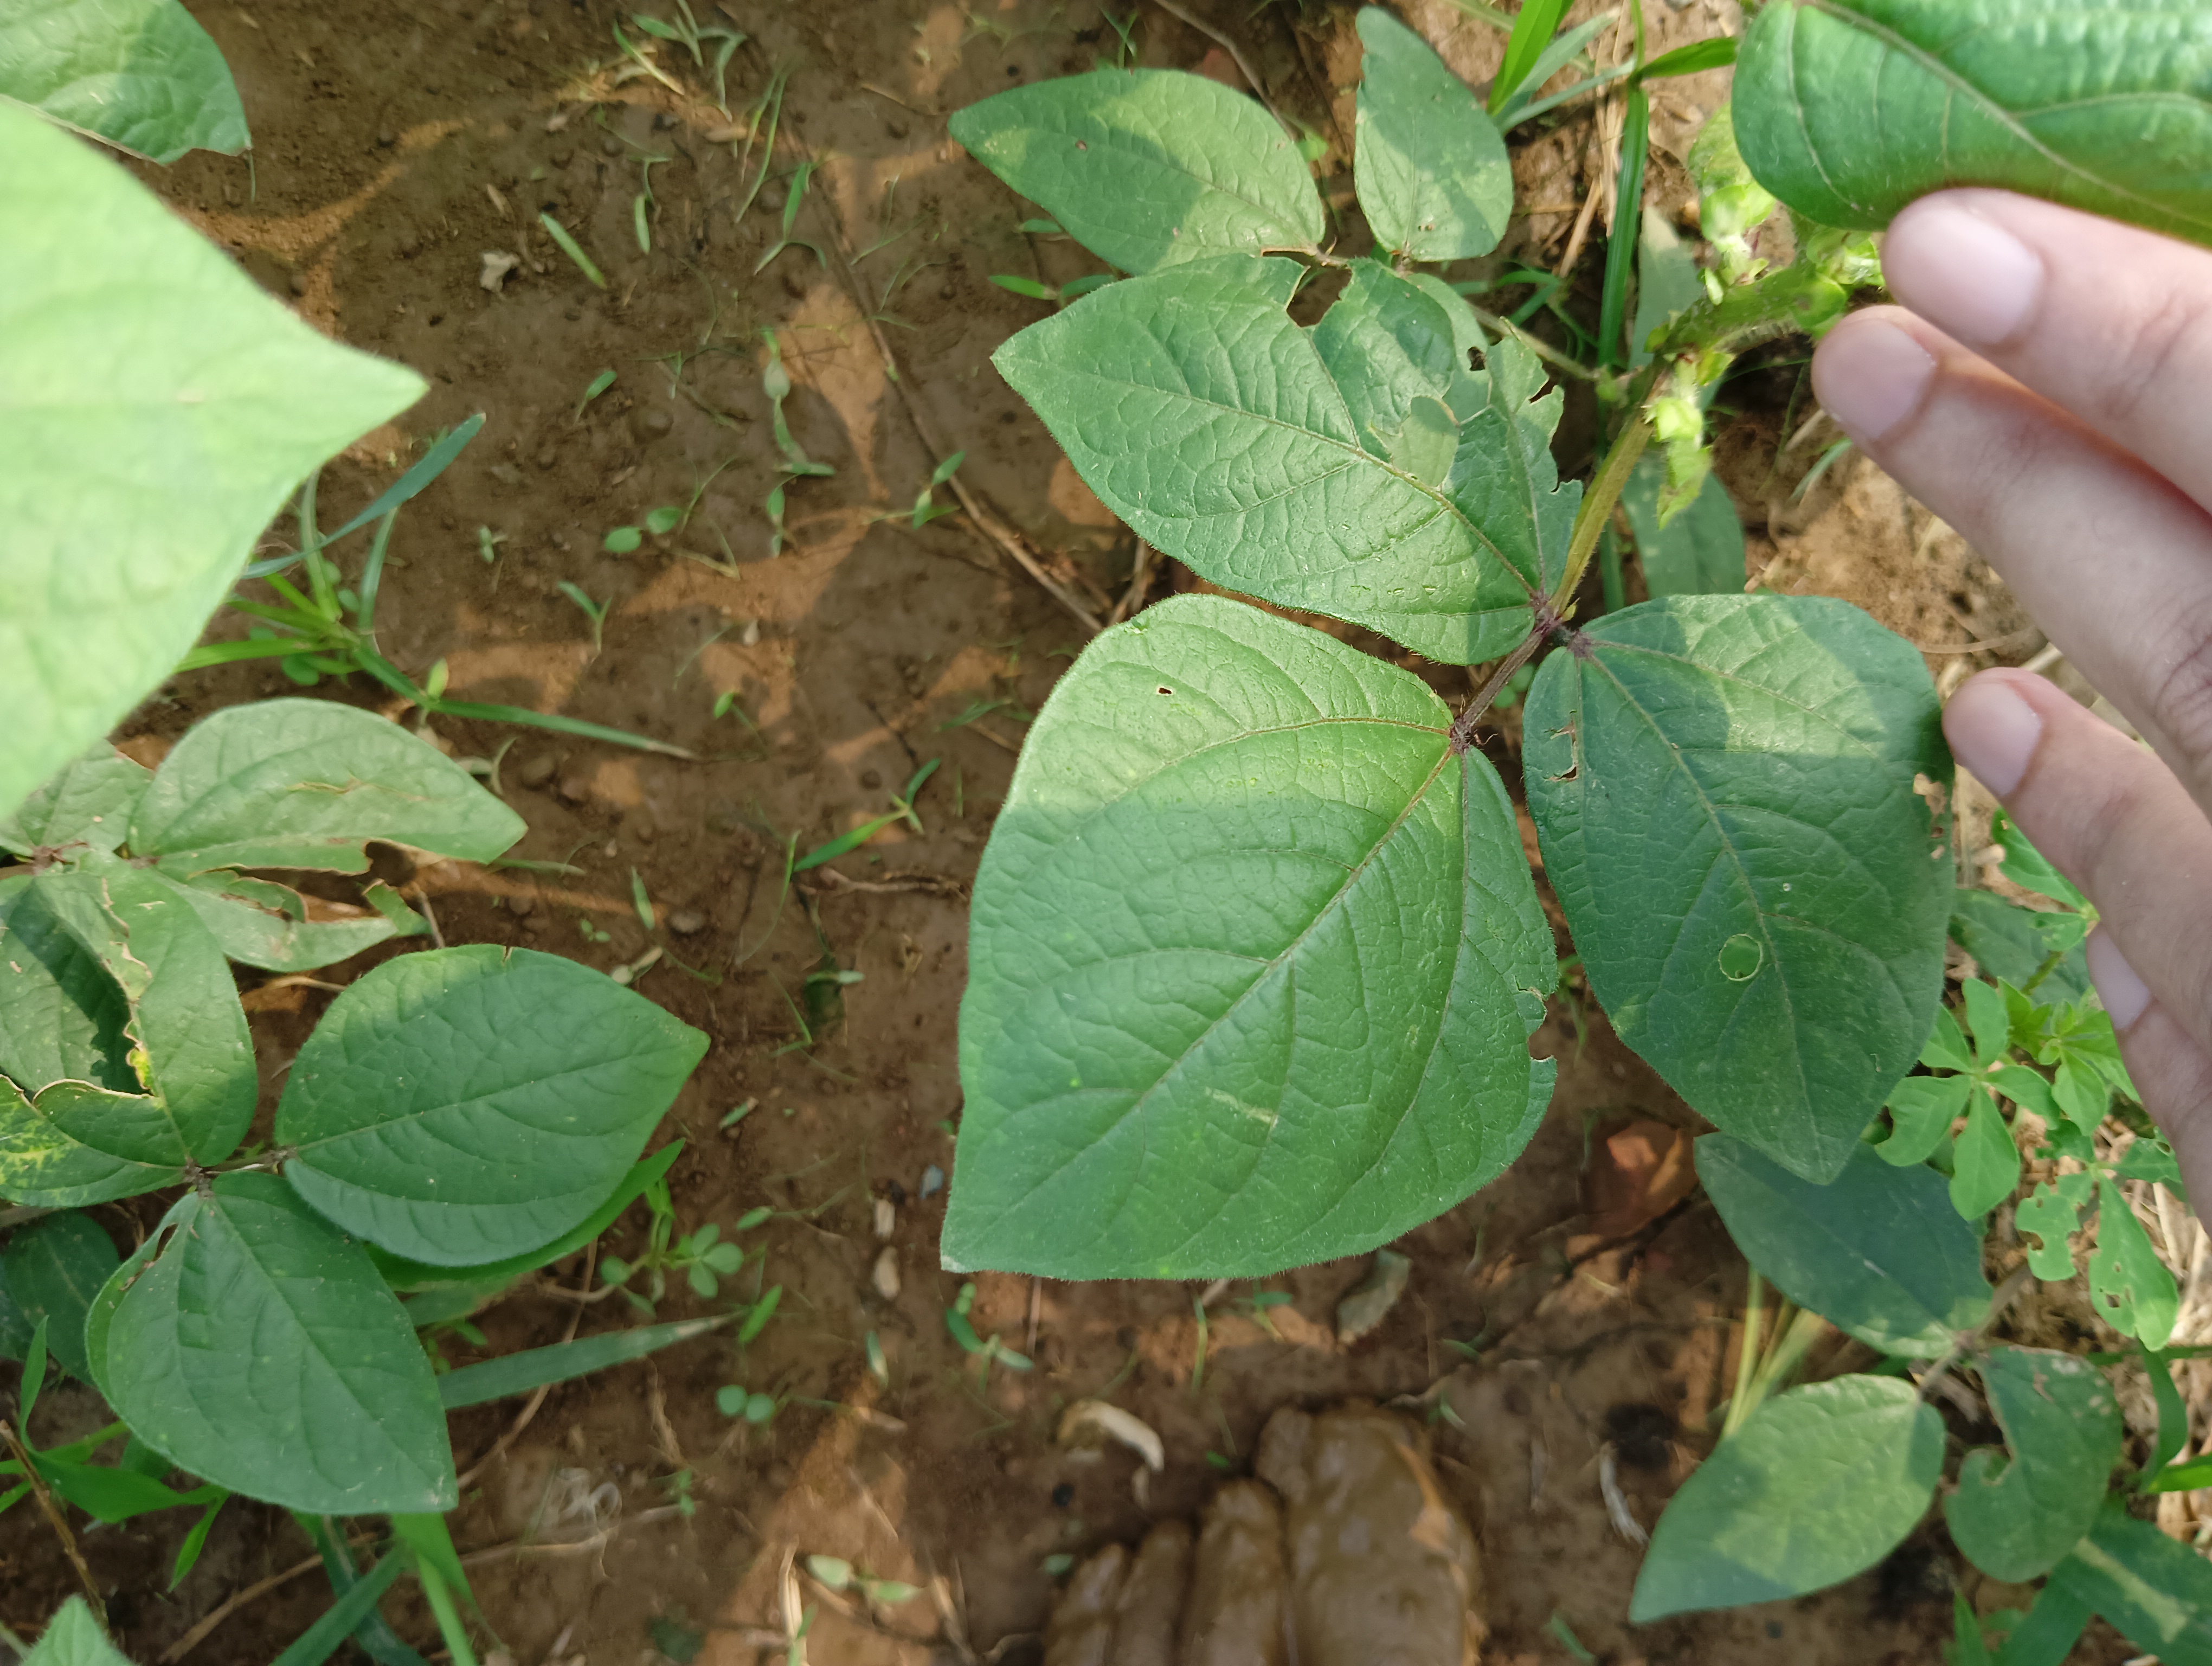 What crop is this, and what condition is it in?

mungbean, healthy
